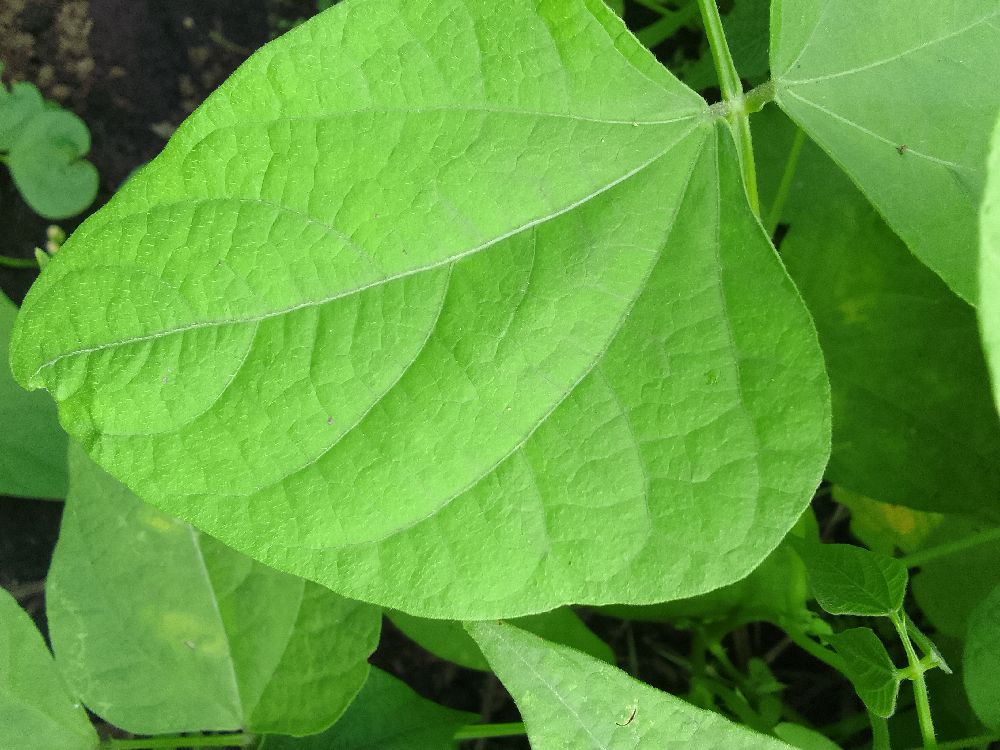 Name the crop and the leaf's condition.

common bean, healthy
